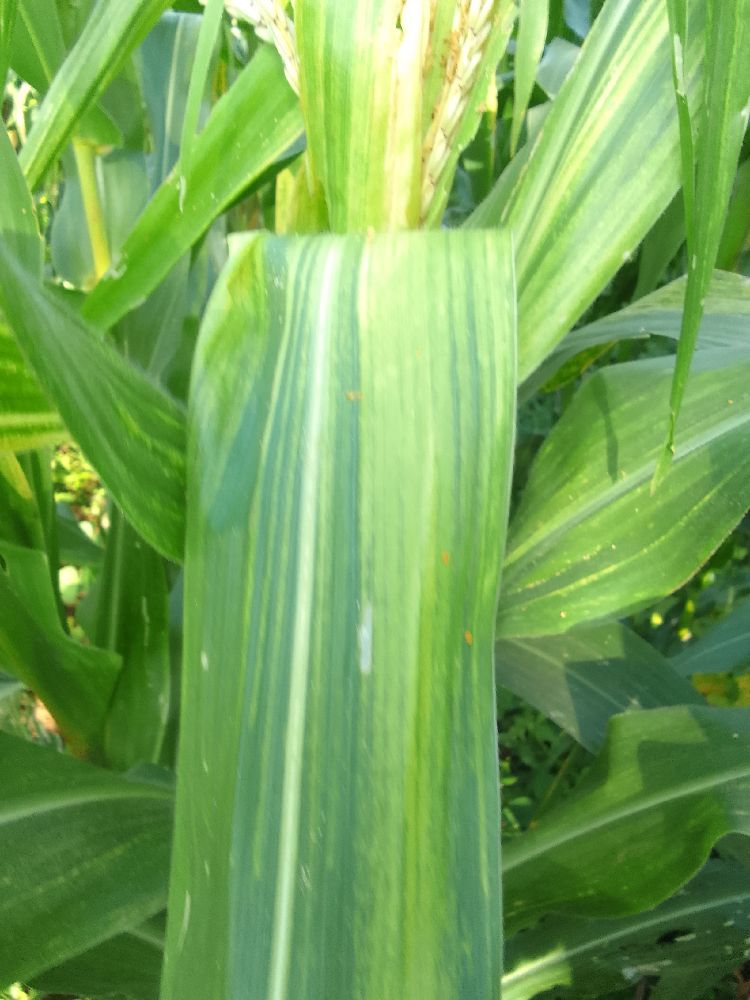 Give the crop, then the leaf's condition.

maize, maize lethal necrosis
